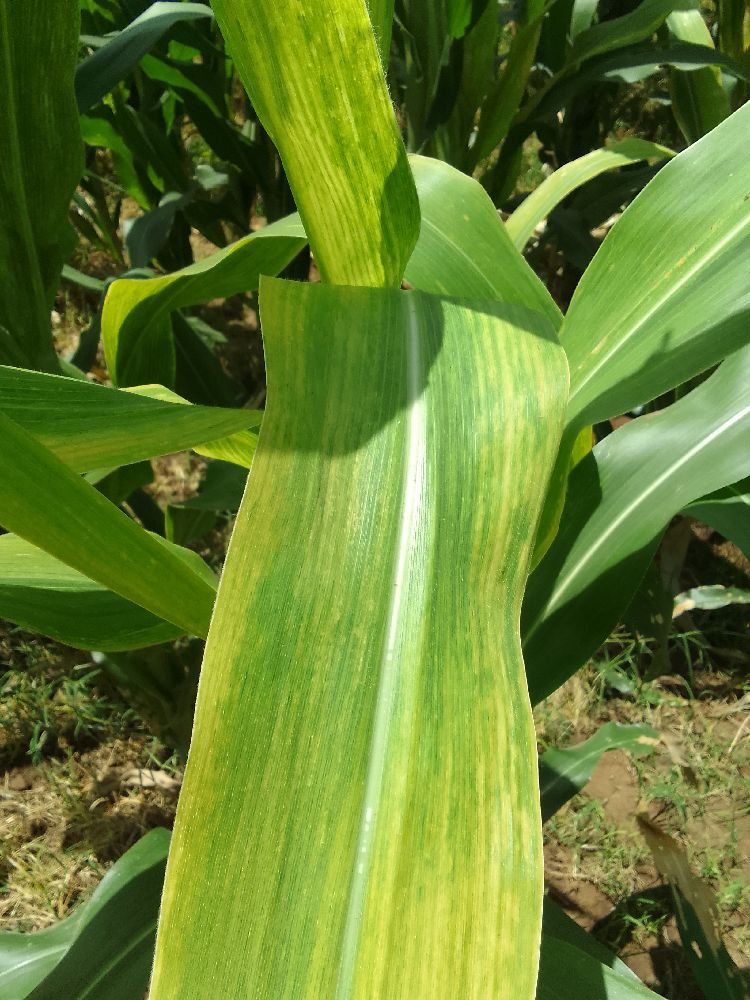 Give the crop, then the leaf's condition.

maize, maize lethal necrosis
